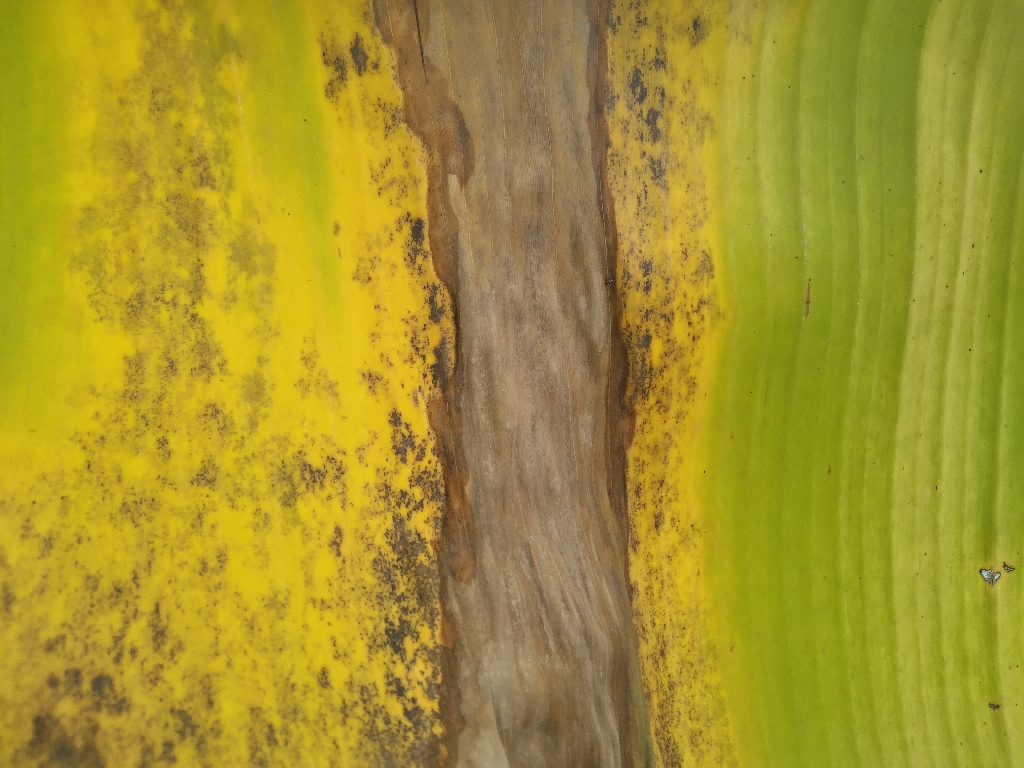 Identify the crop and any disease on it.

banana, black sigatoka
